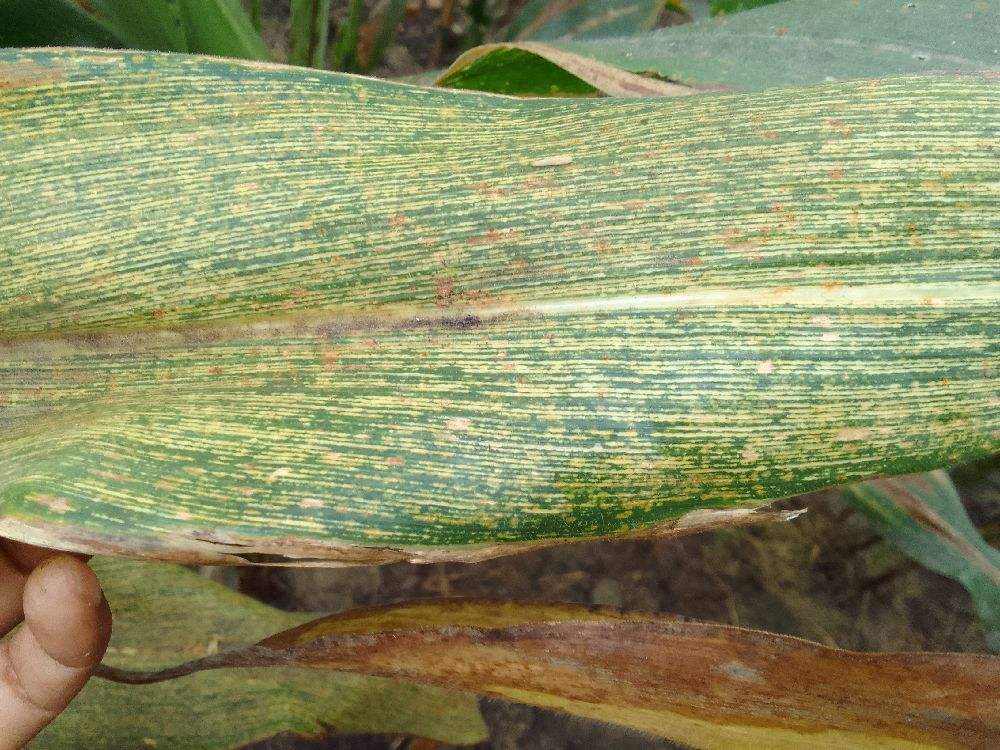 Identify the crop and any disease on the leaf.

maize, maize streak virus
